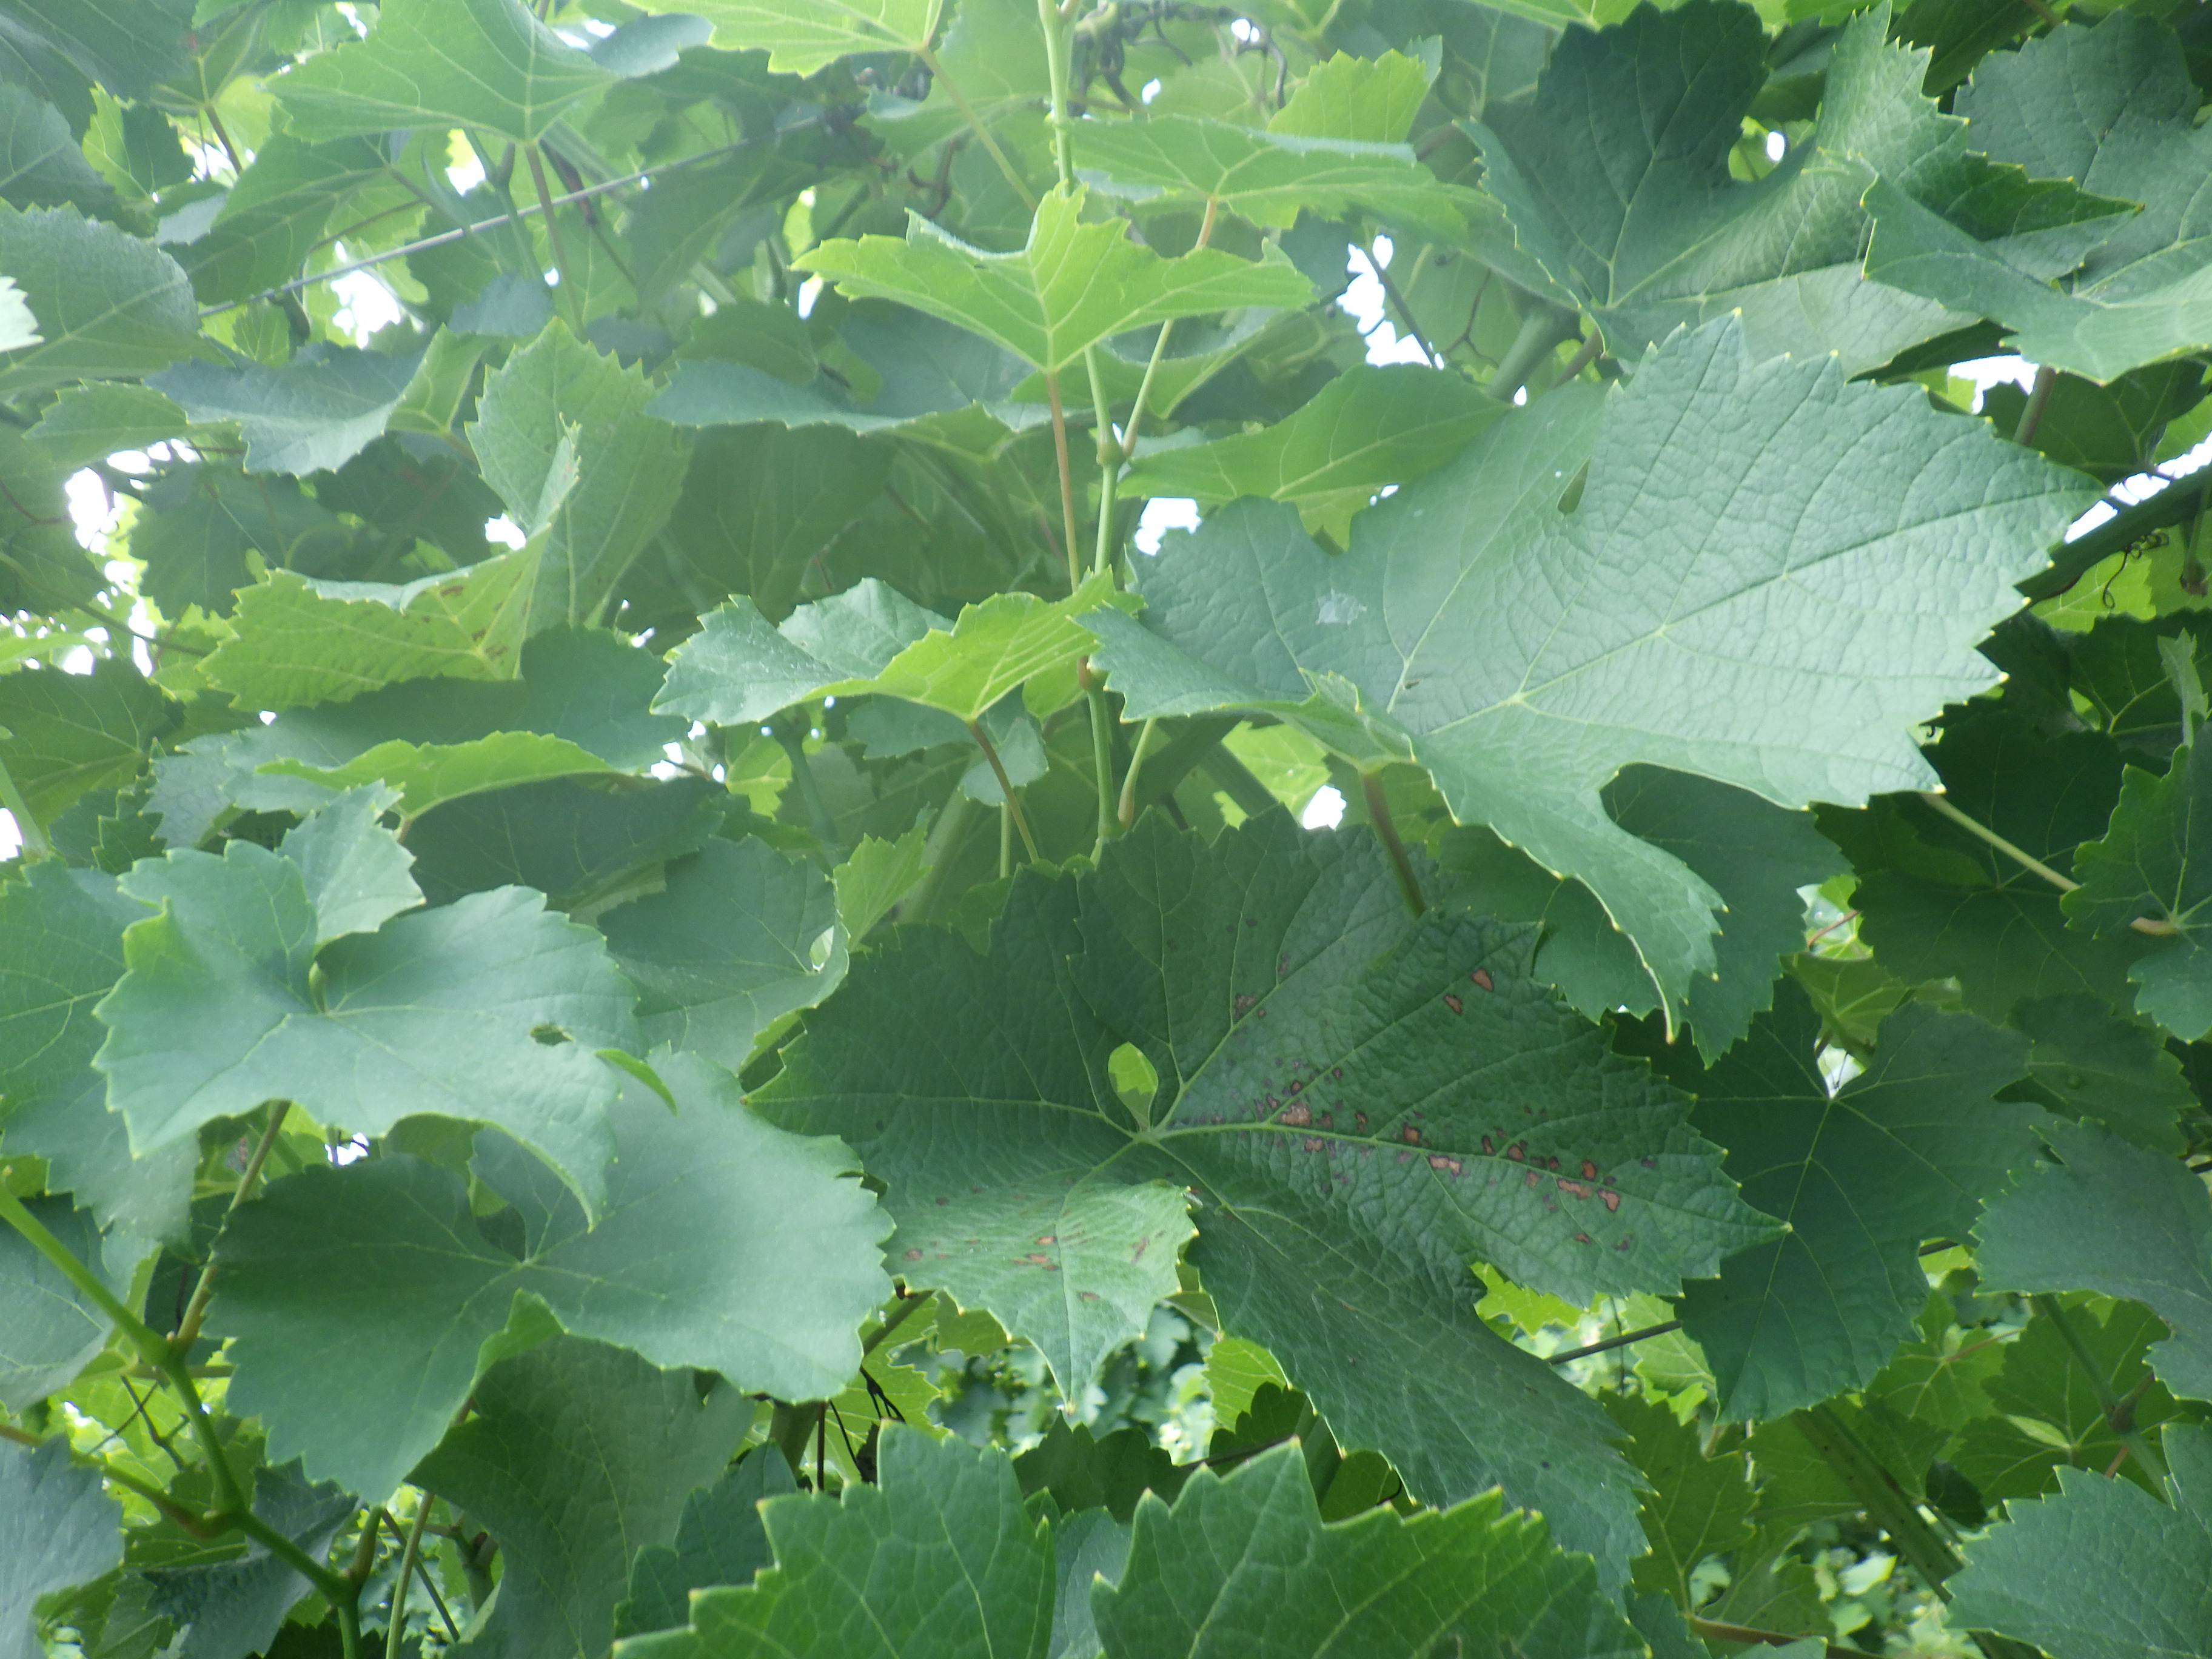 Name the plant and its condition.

grapevine, altica, black rot
